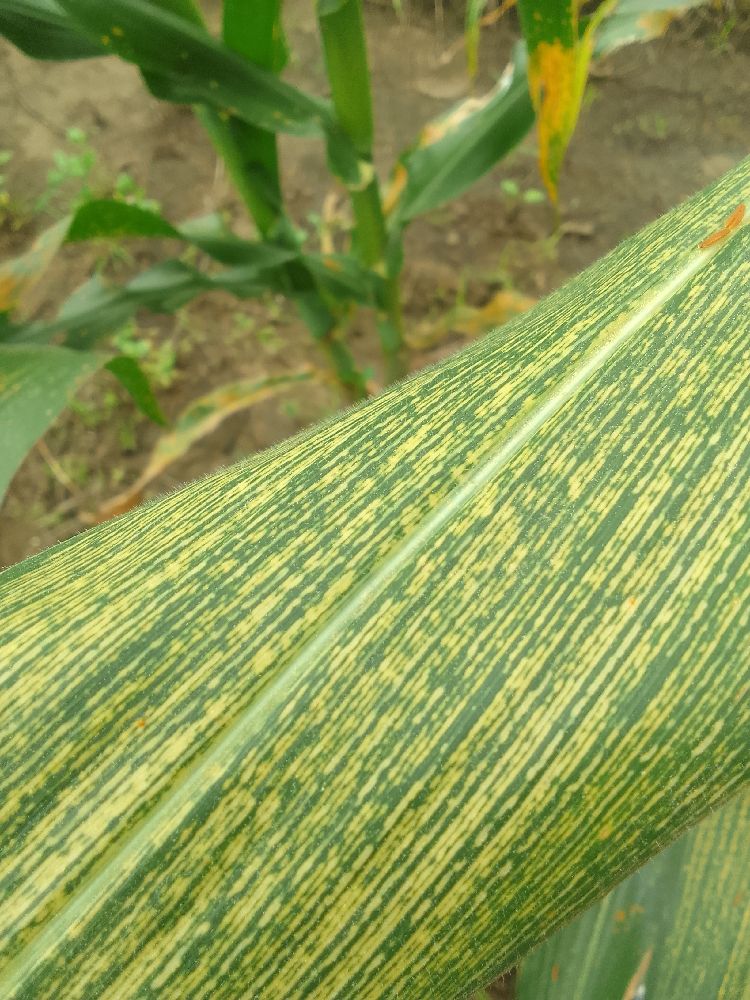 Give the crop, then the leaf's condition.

maize, maize streak virus
